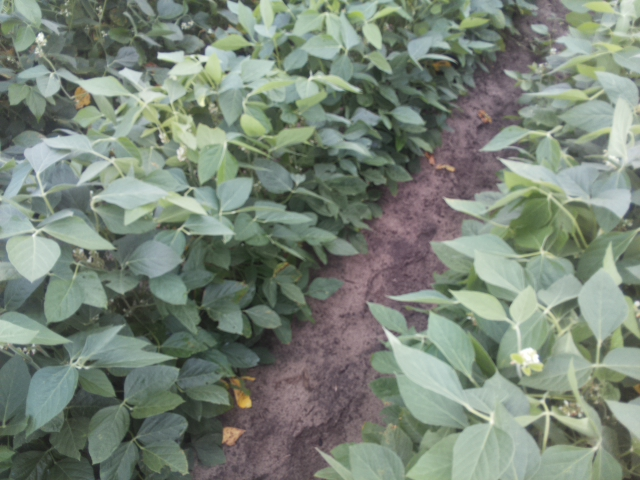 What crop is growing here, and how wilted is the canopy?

soybean, leaves with no wilting
